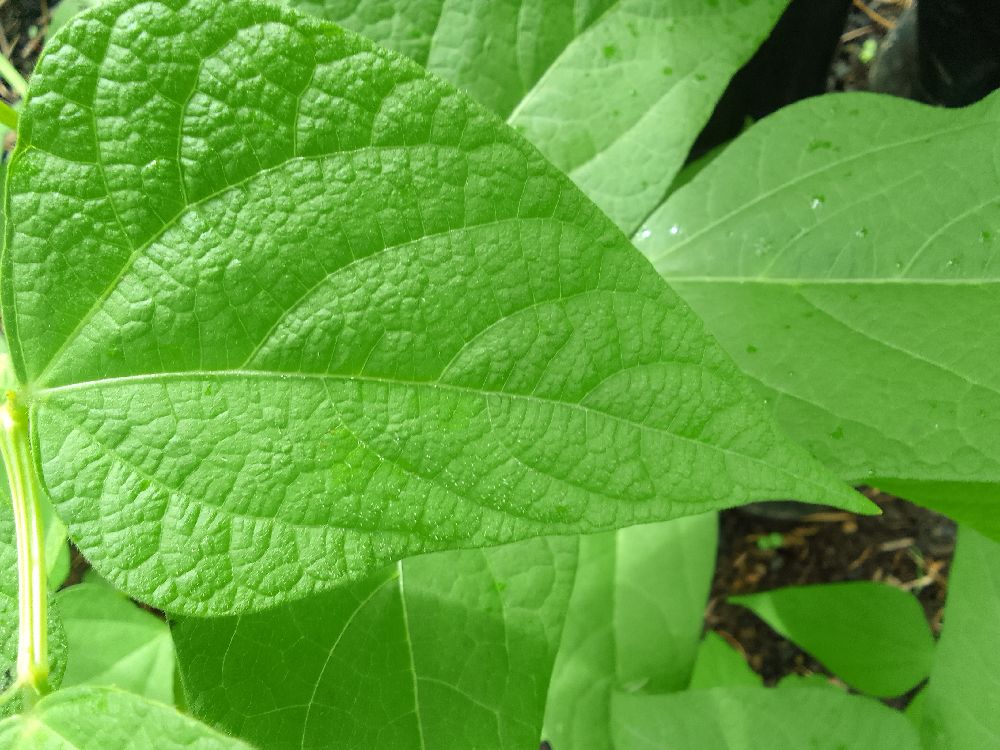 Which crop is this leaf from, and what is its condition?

common bean, healthy
